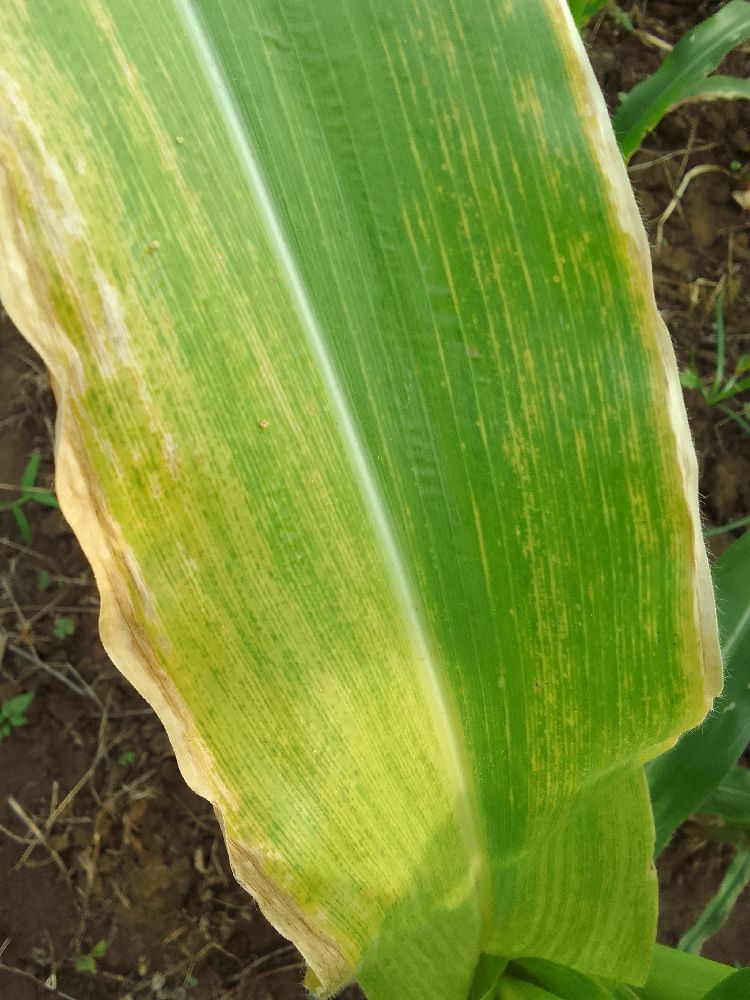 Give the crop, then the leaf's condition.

maize, maize lethal necrosis
